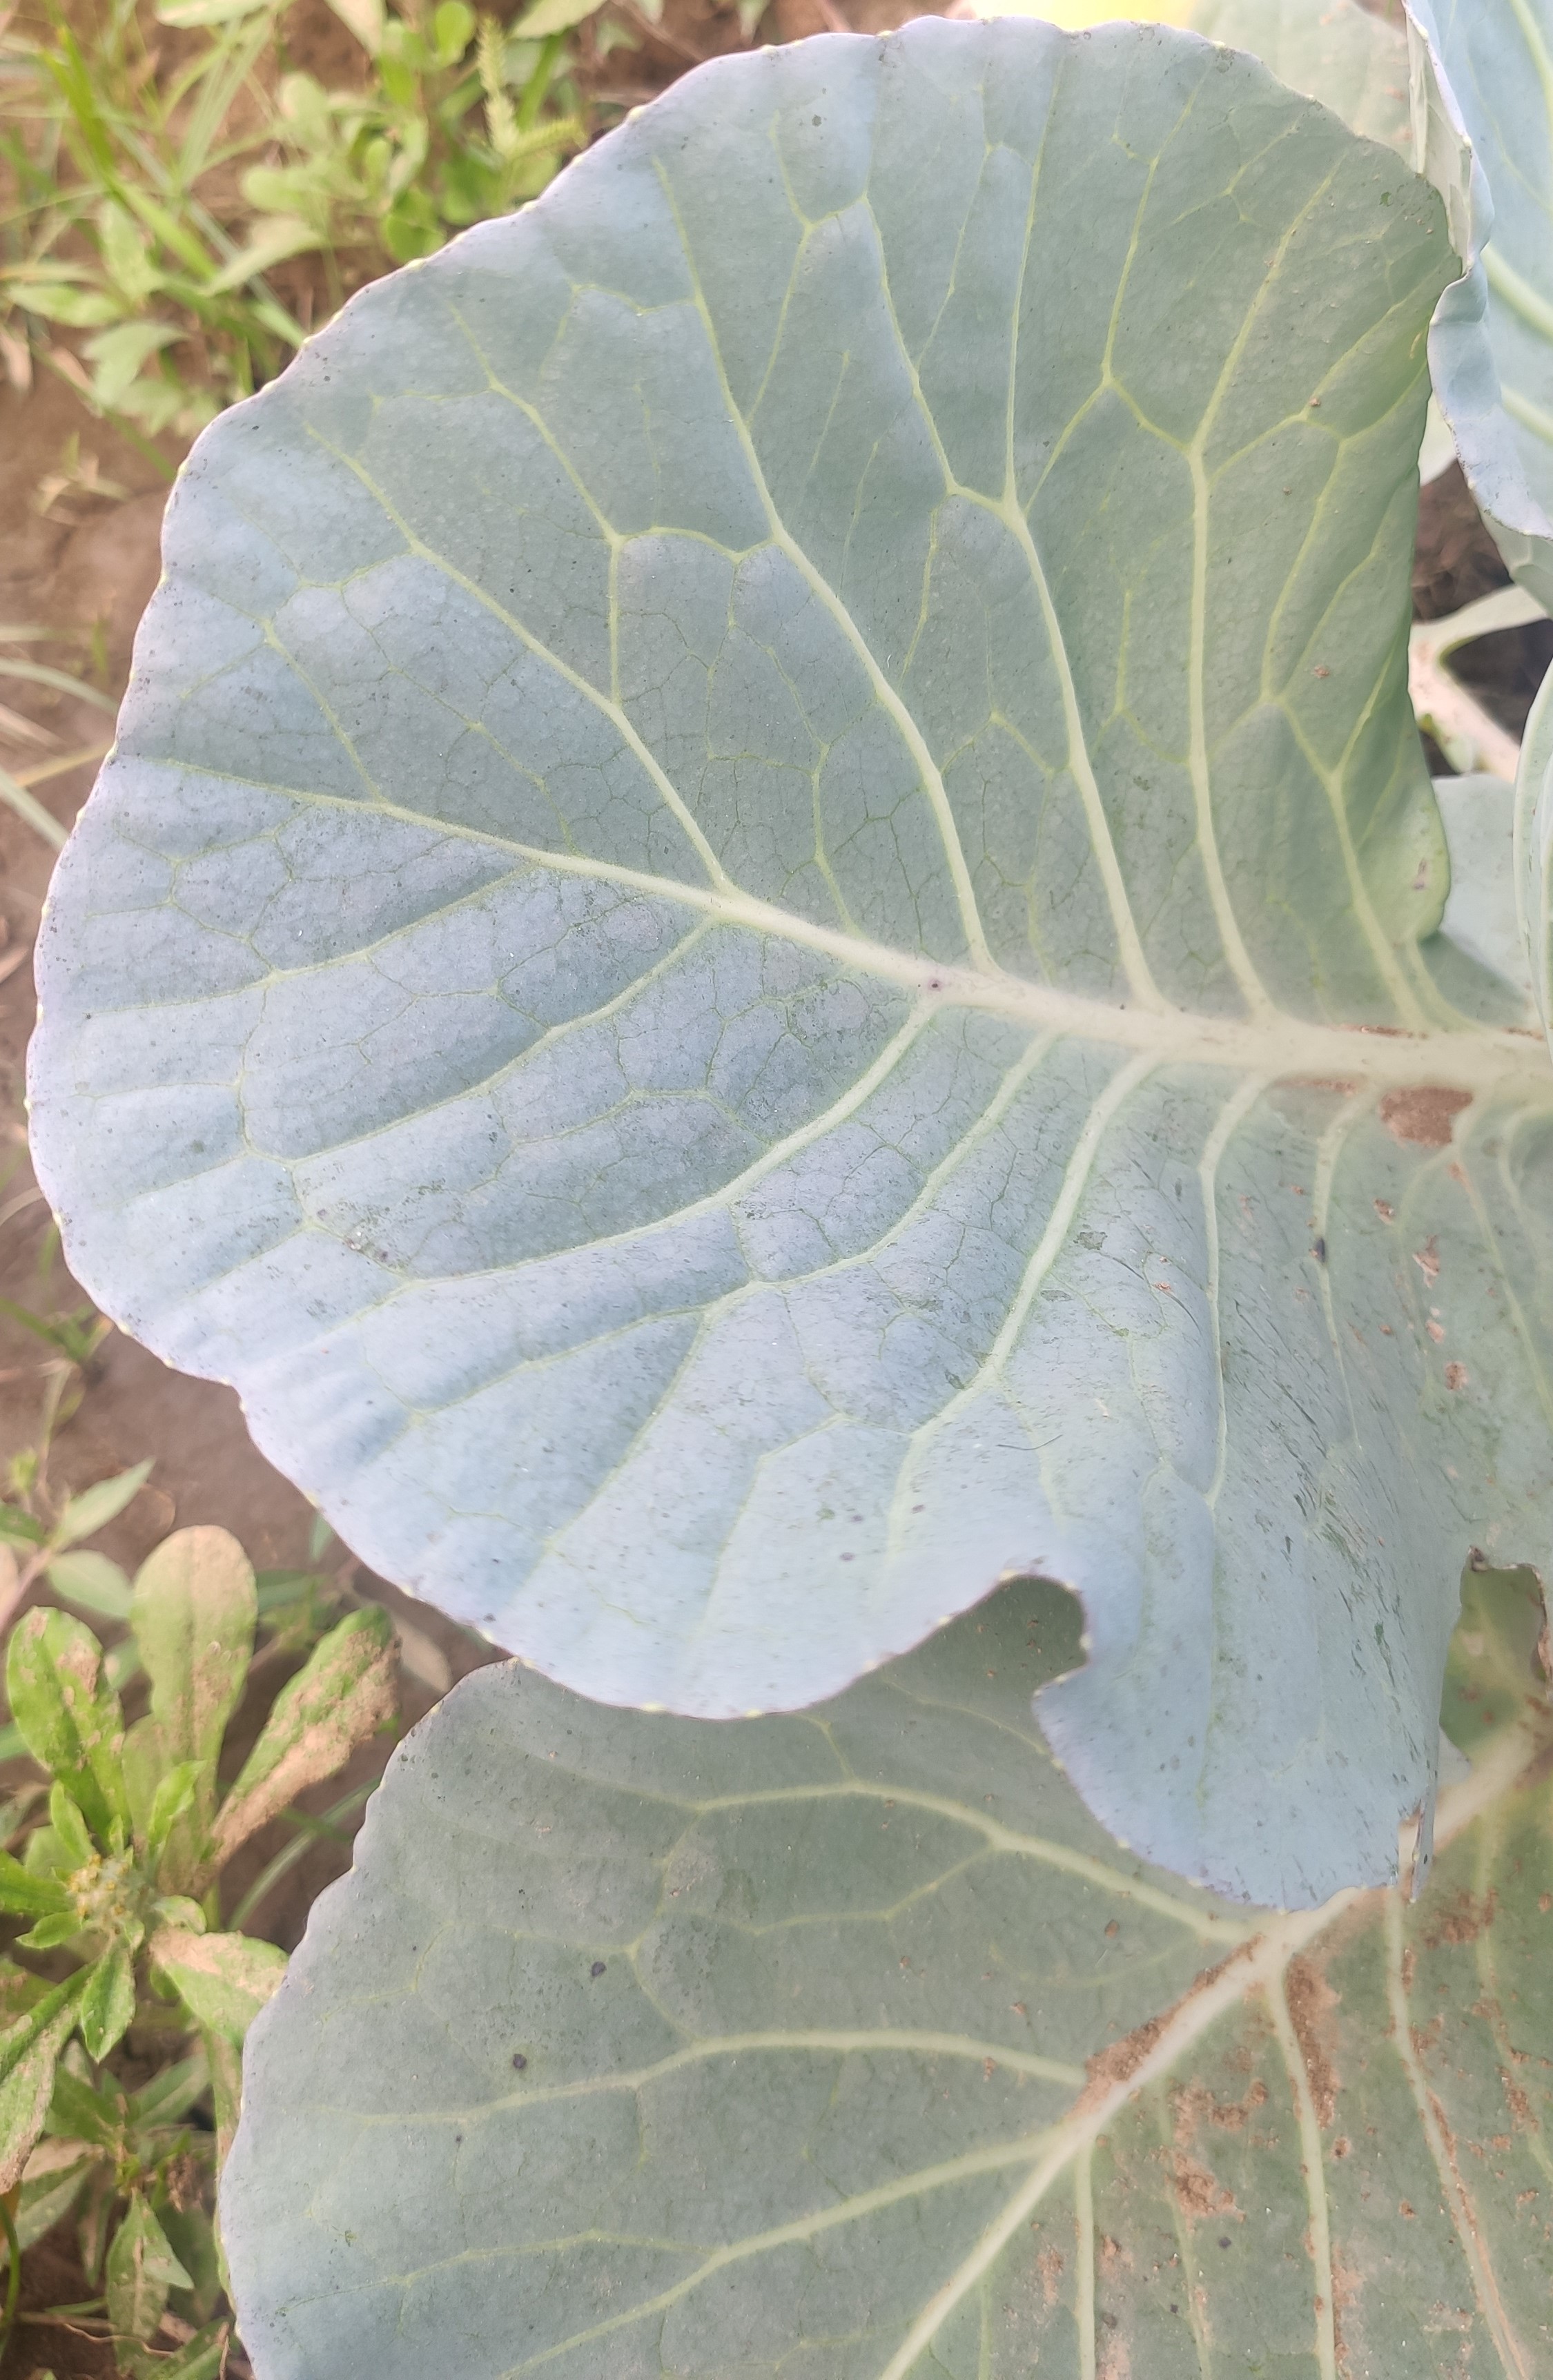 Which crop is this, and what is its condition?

cabbage, healthy
